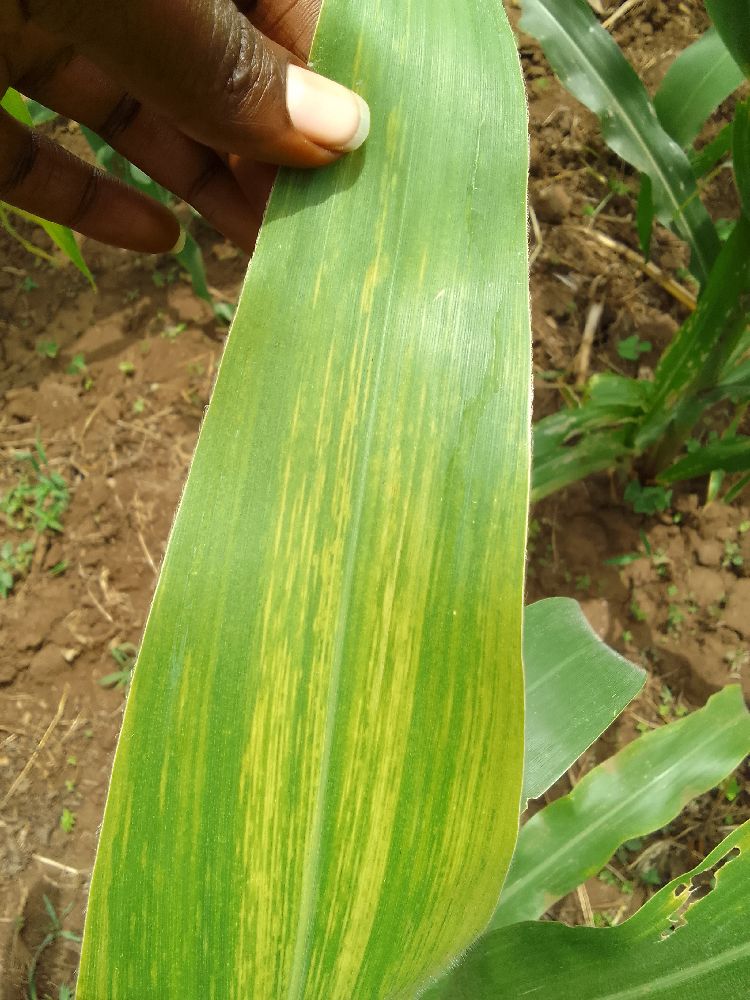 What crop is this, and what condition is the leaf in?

maize, maize lethal necrosis
